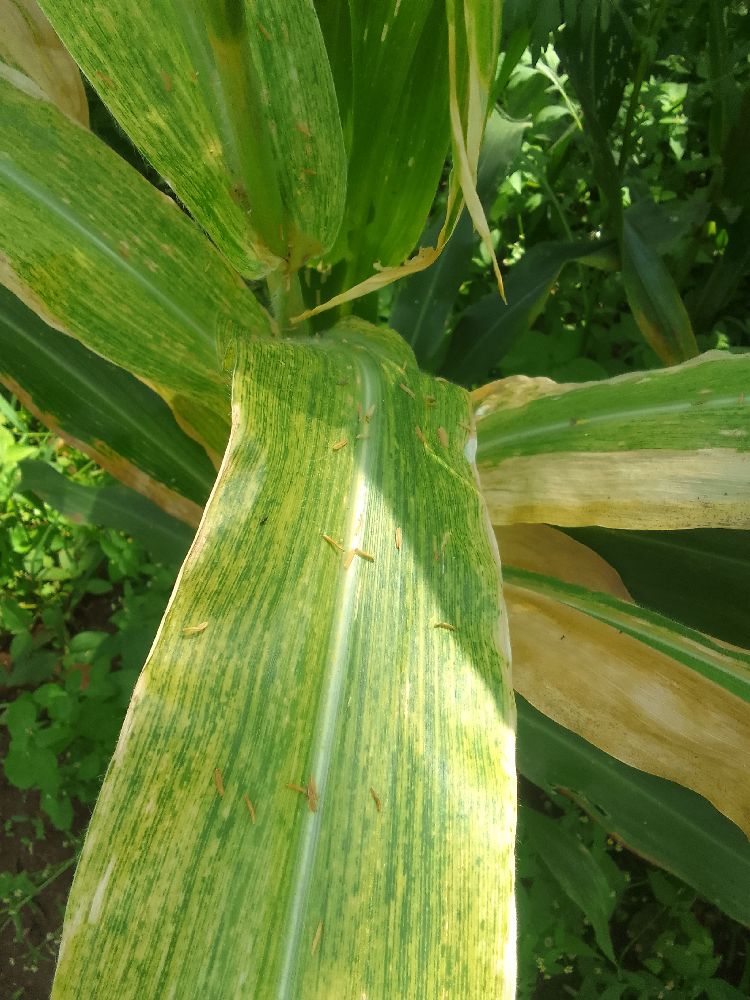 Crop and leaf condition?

maize, maize lethal necrosis
